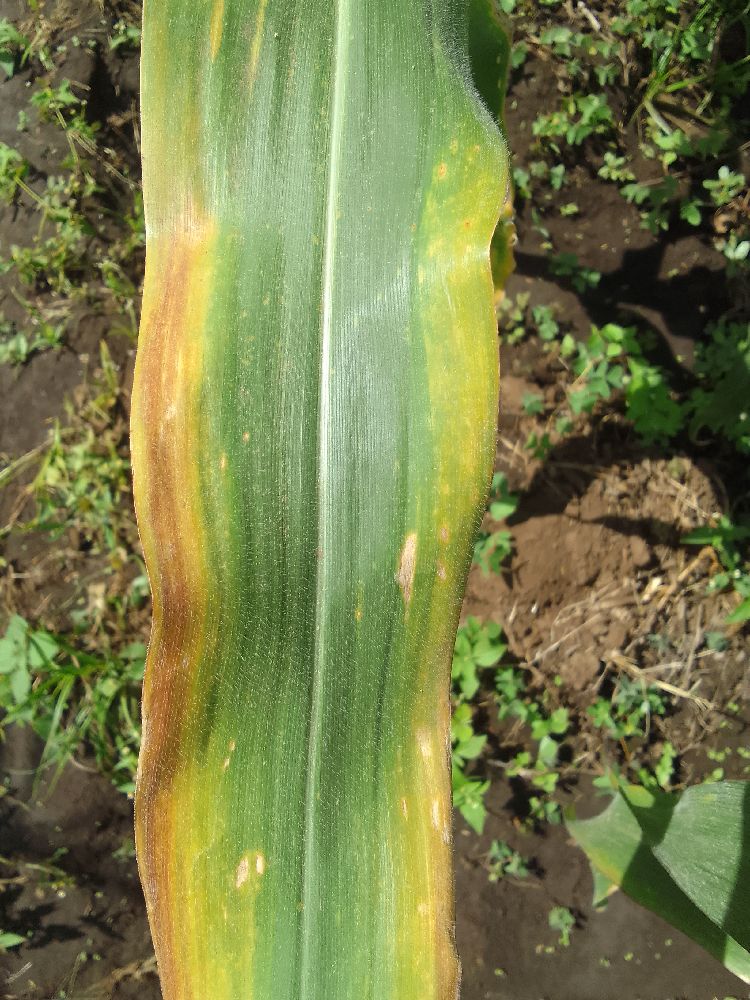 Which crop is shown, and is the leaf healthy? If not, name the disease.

maize, maize lethal necrosis
